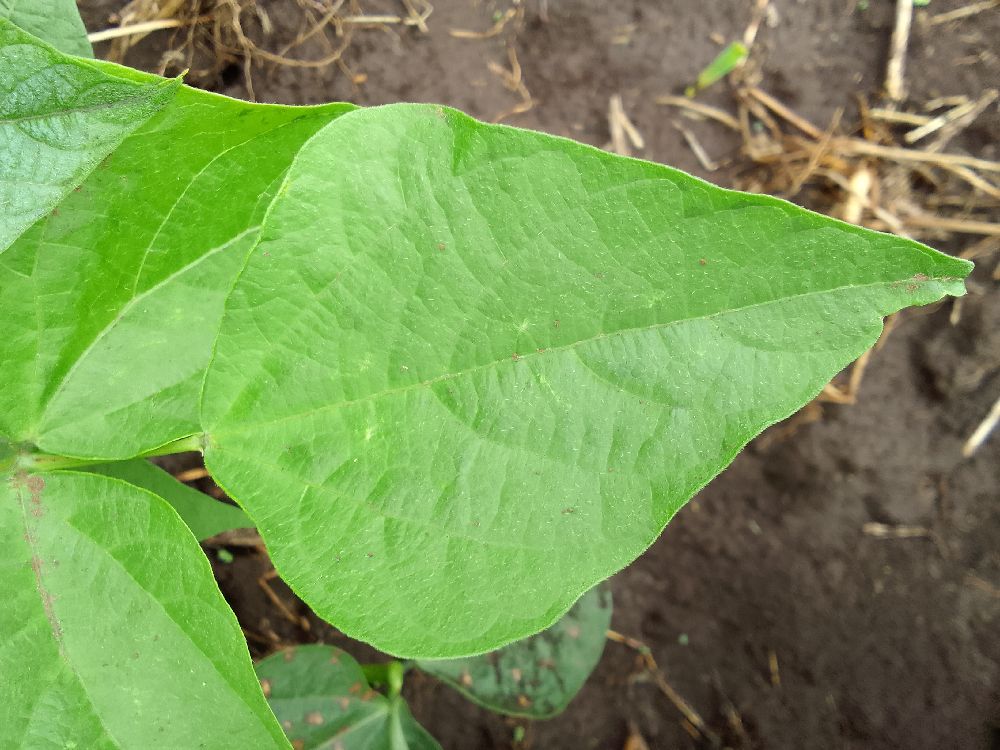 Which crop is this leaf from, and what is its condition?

common bean, healthy
